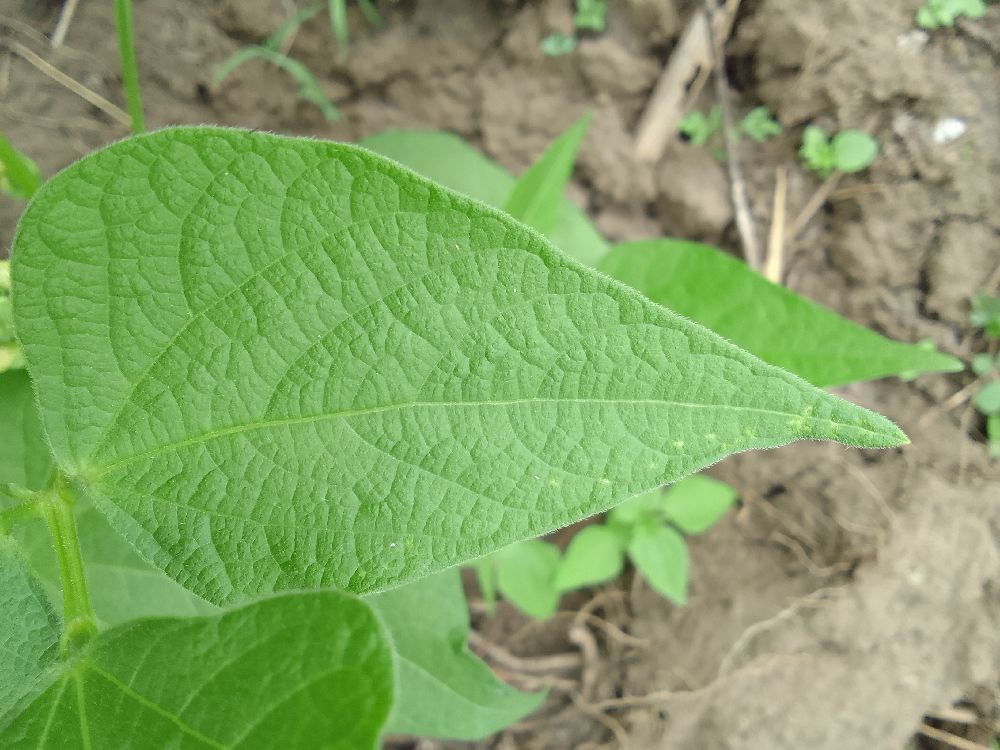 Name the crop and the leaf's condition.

common bean, healthy
